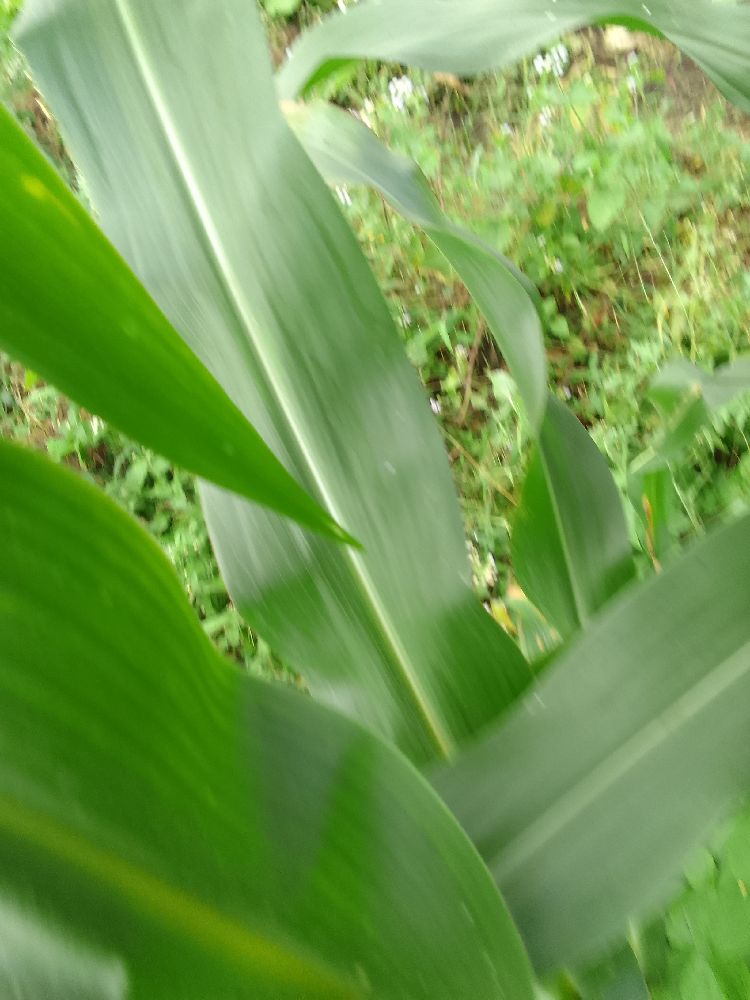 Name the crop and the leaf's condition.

maize, healthy
